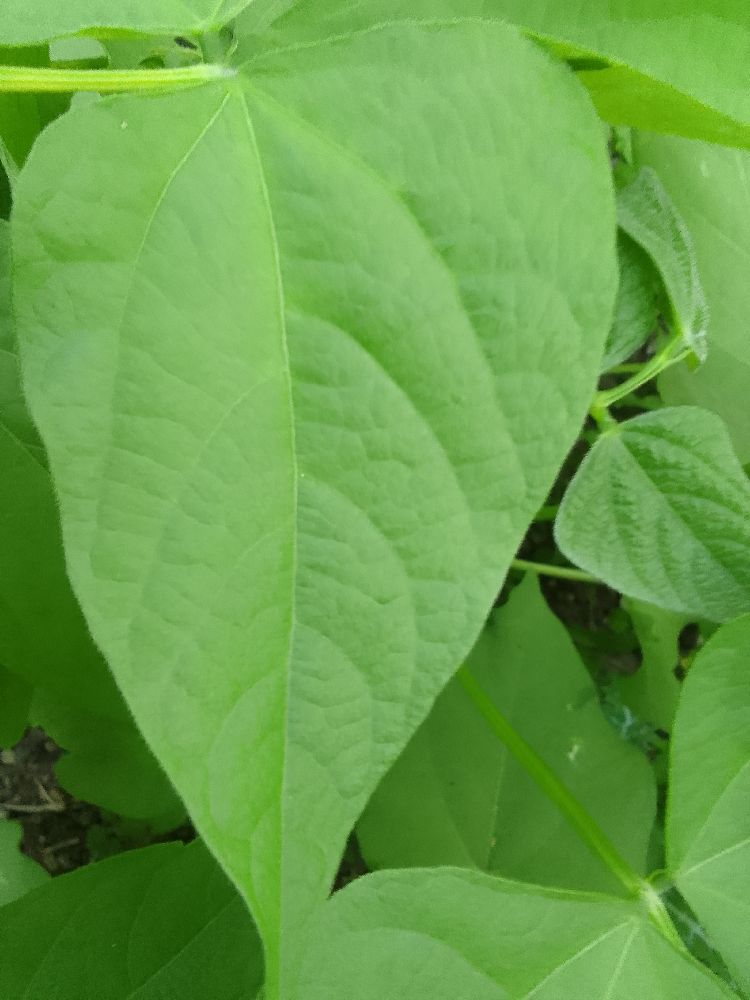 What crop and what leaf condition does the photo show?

common bean, healthy
